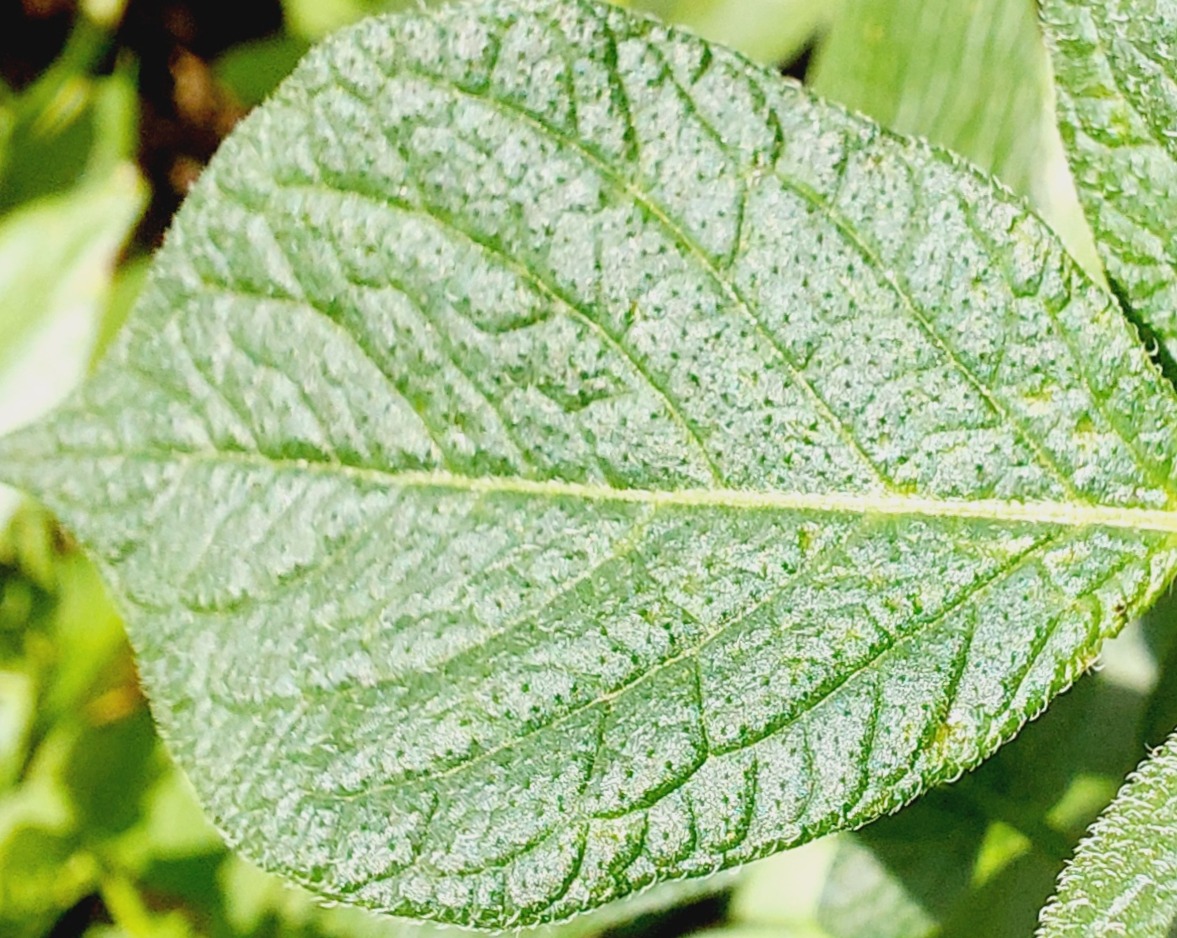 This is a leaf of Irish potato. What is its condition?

healthy
